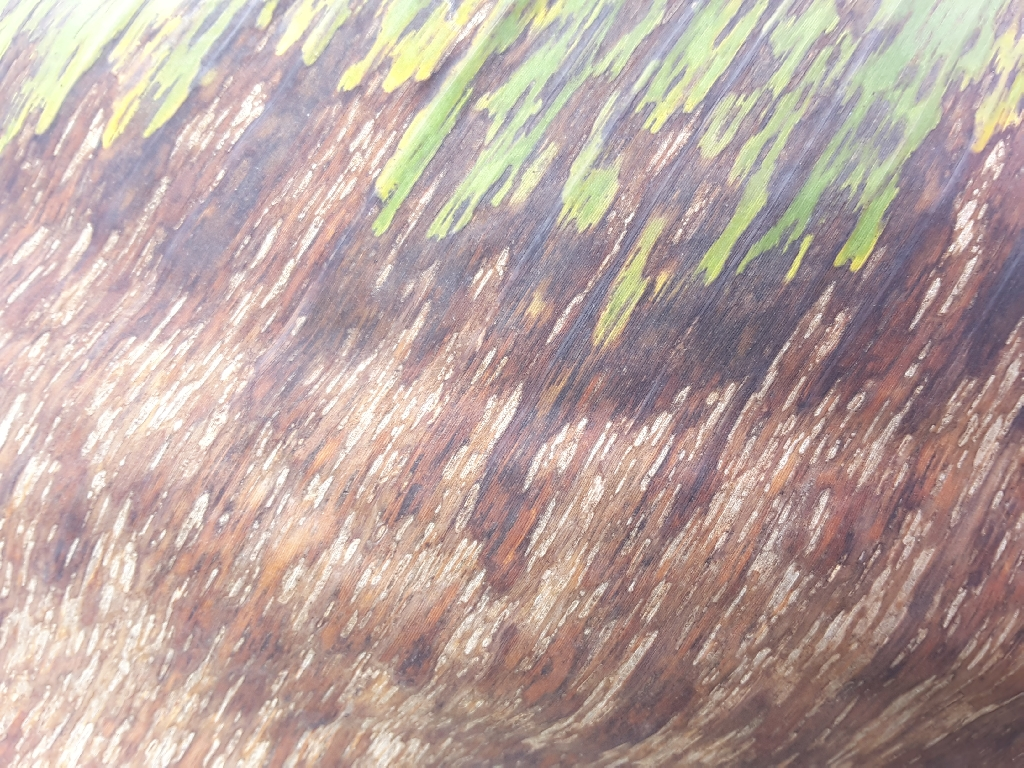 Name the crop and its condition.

banana, black sigatoka
